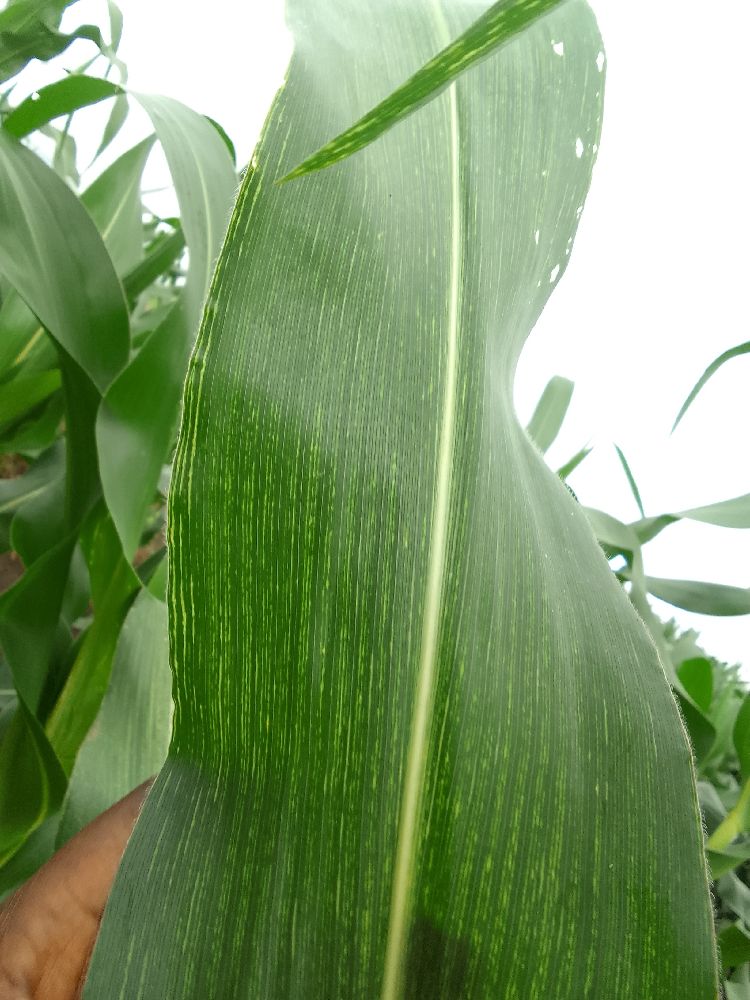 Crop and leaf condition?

maize, maize streak virus
